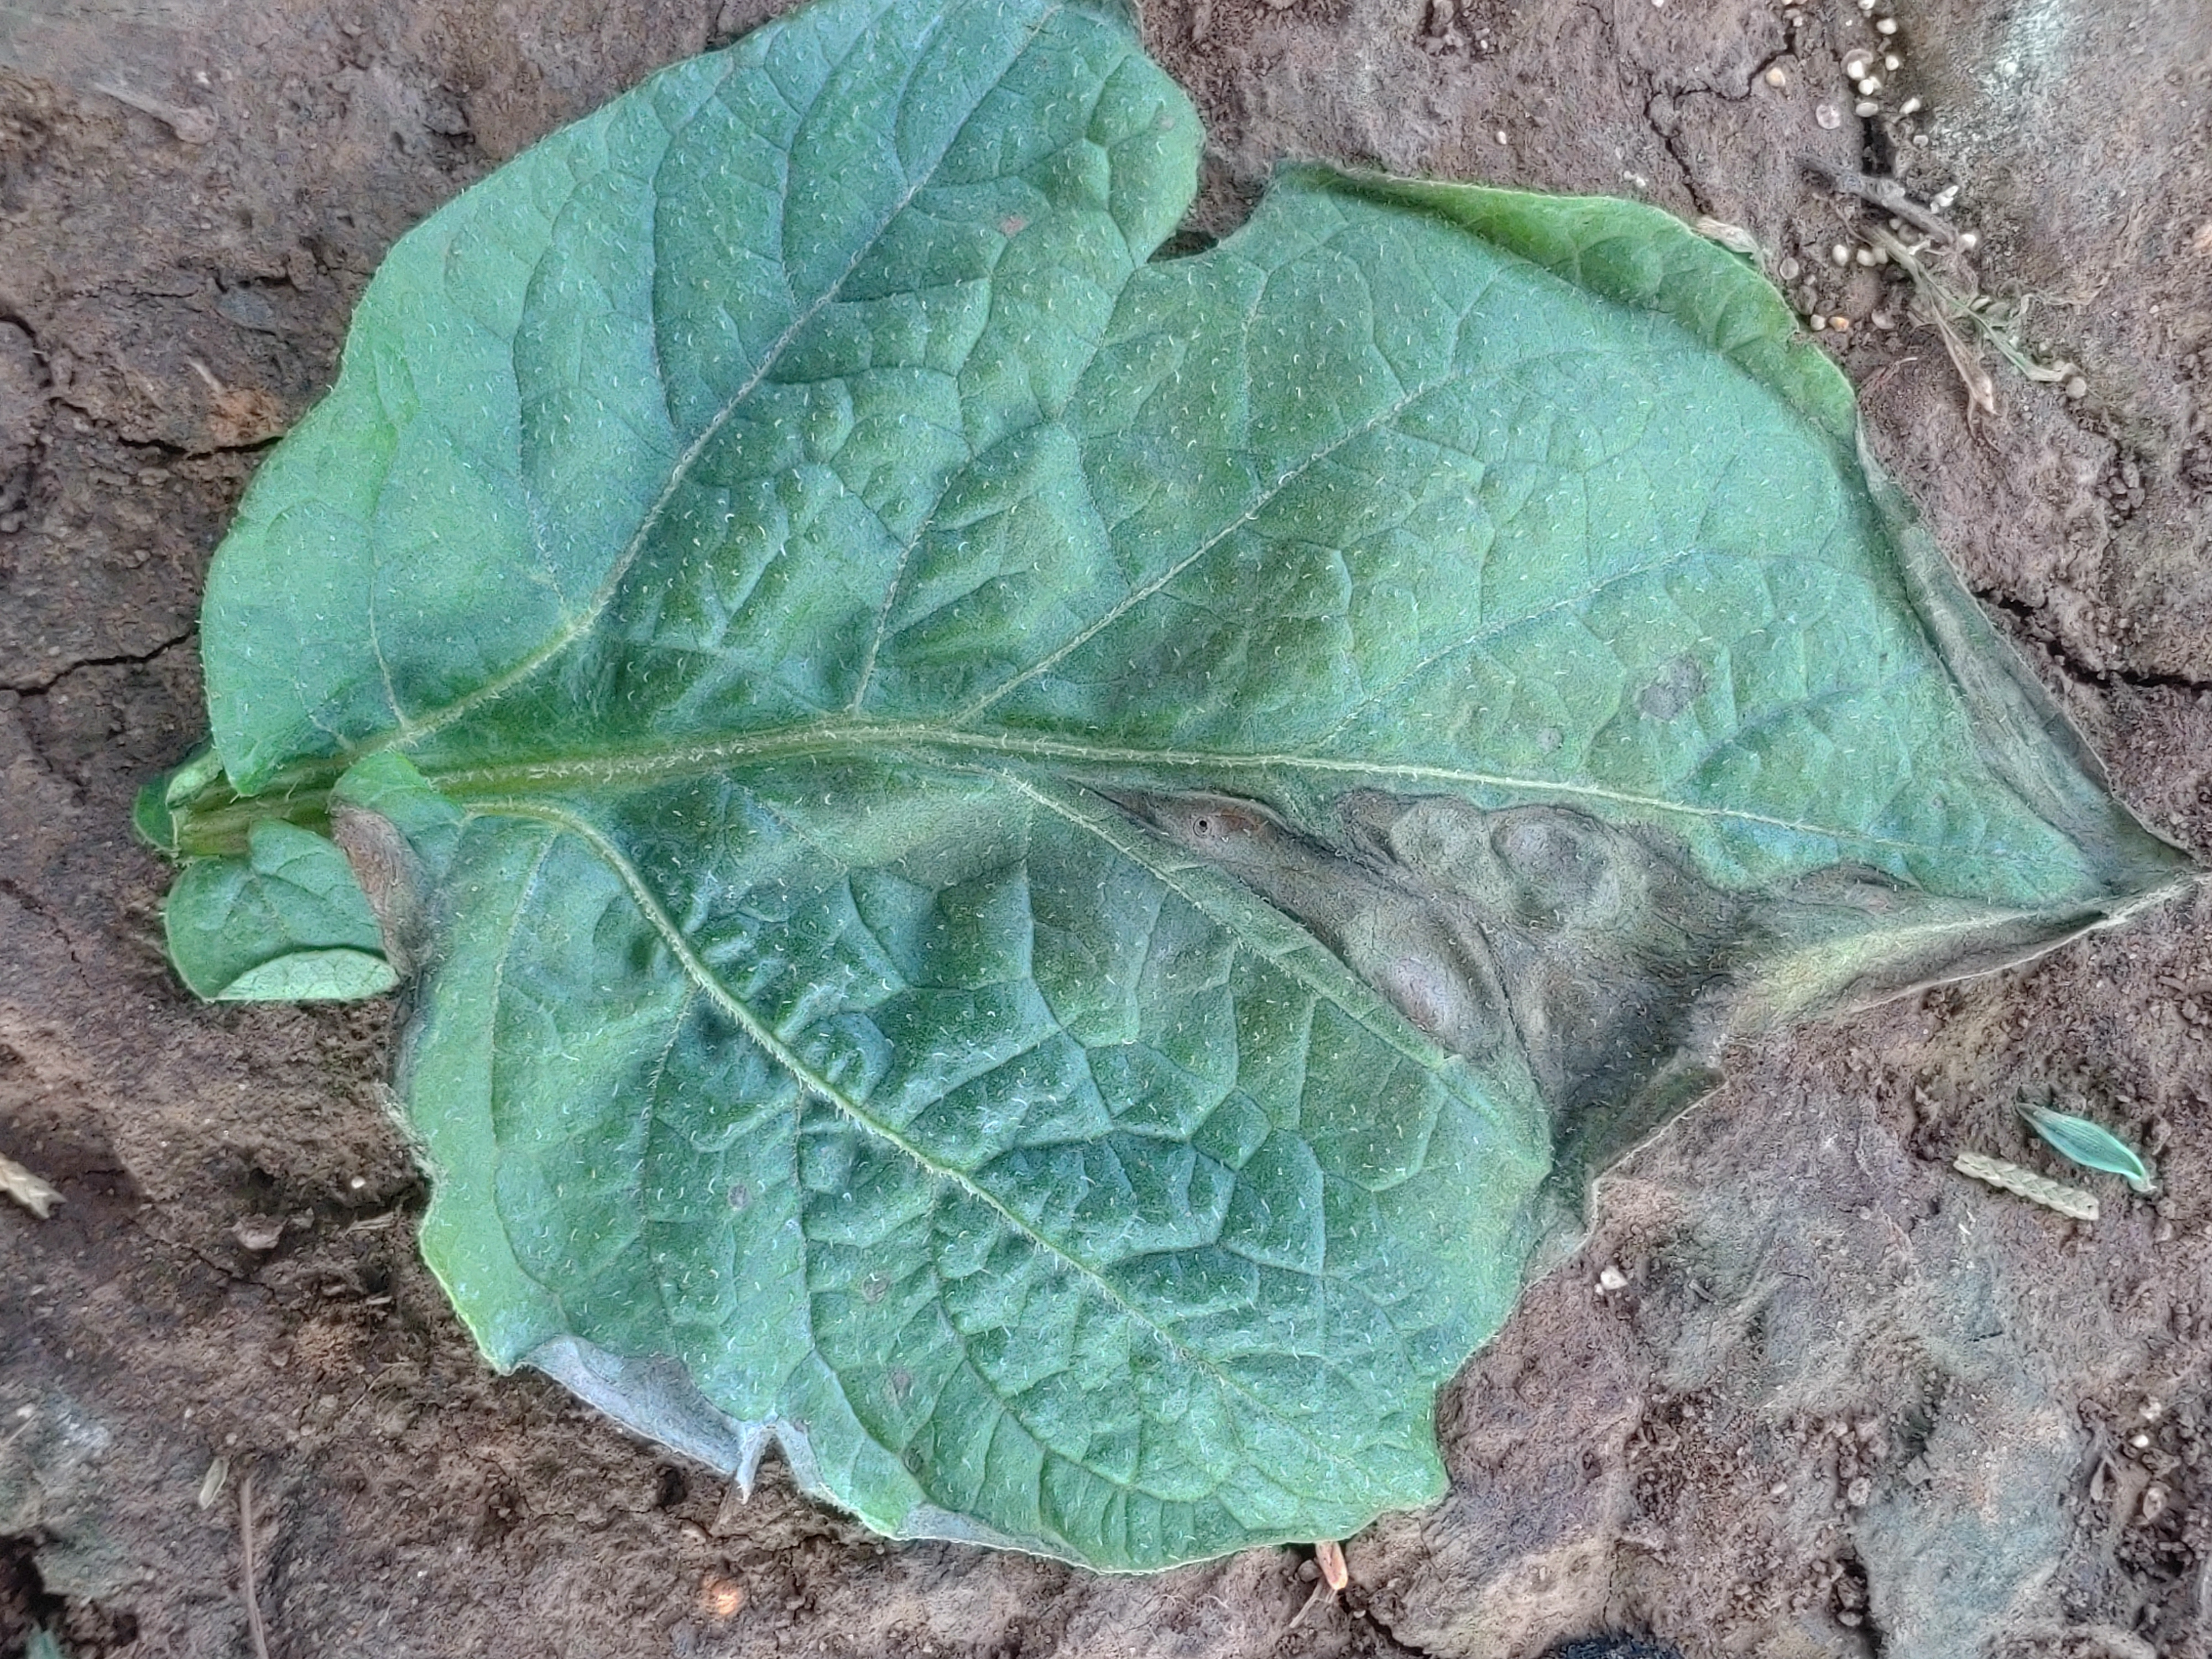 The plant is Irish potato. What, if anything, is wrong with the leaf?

early blight
